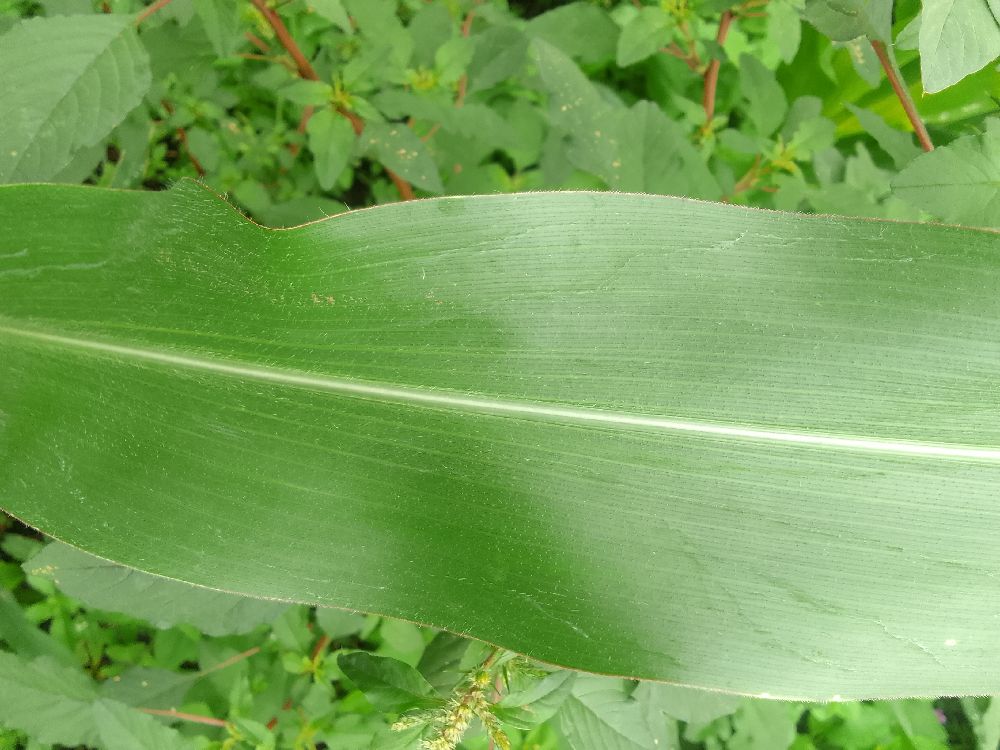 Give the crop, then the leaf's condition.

maize, healthy
